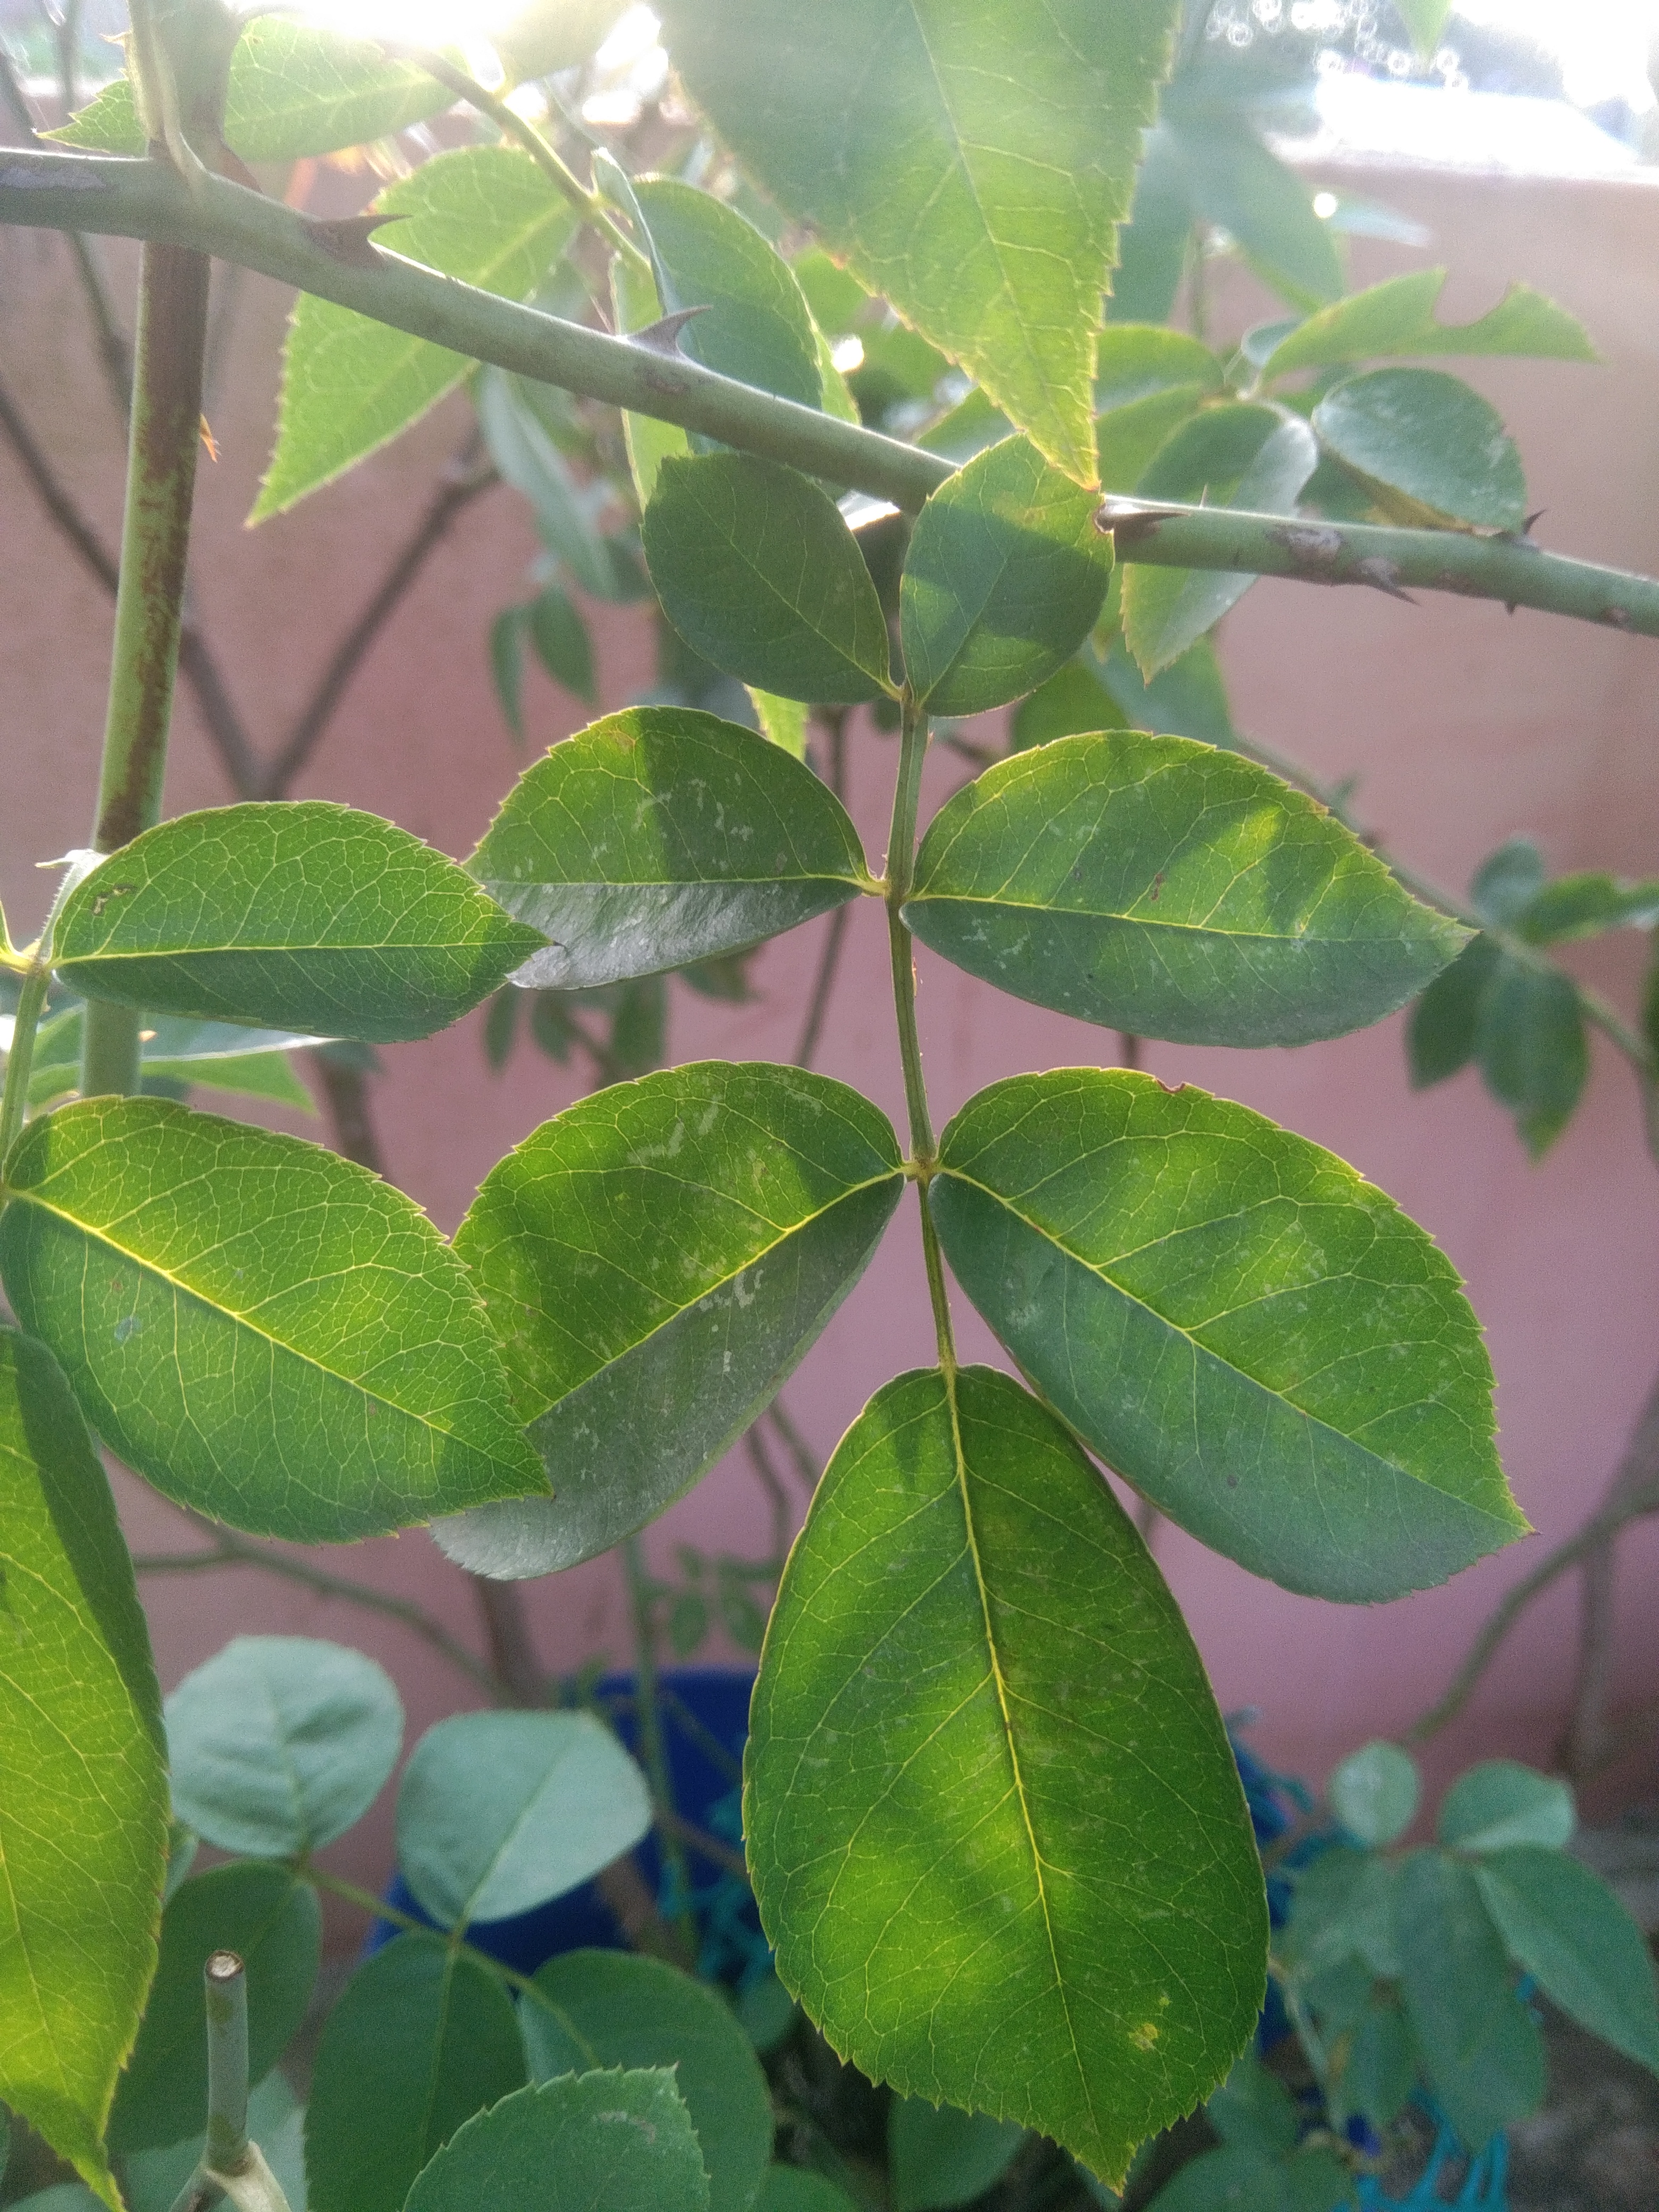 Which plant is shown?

rose
